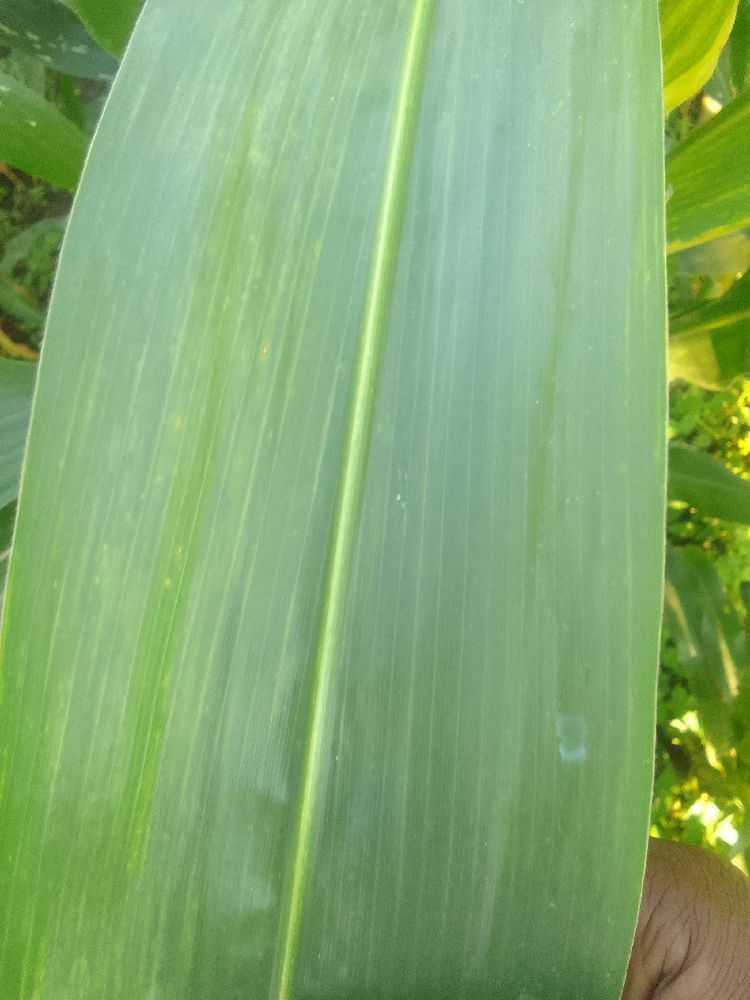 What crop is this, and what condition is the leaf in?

maize, healthy
